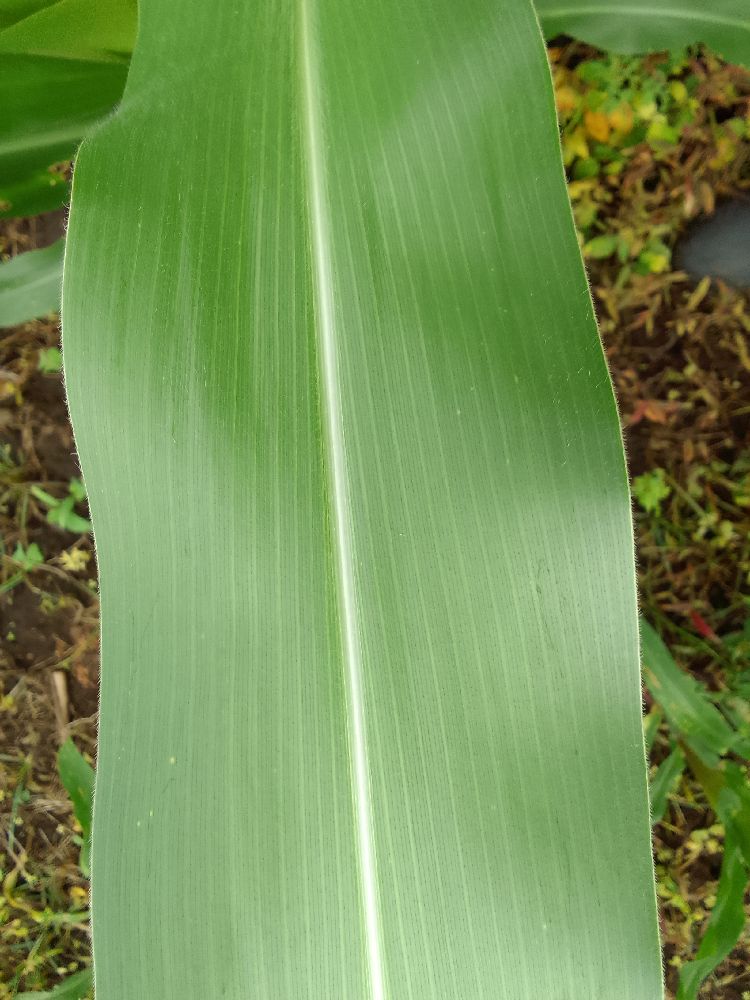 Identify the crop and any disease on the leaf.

maize, healthy
